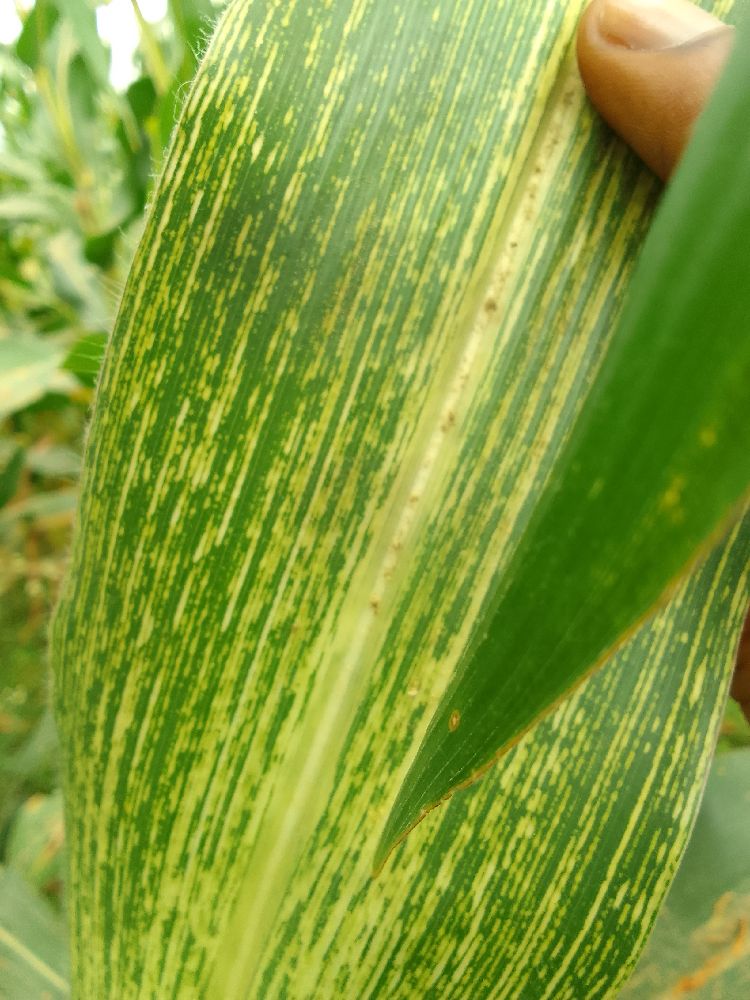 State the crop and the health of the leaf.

maize, maize streak virus
